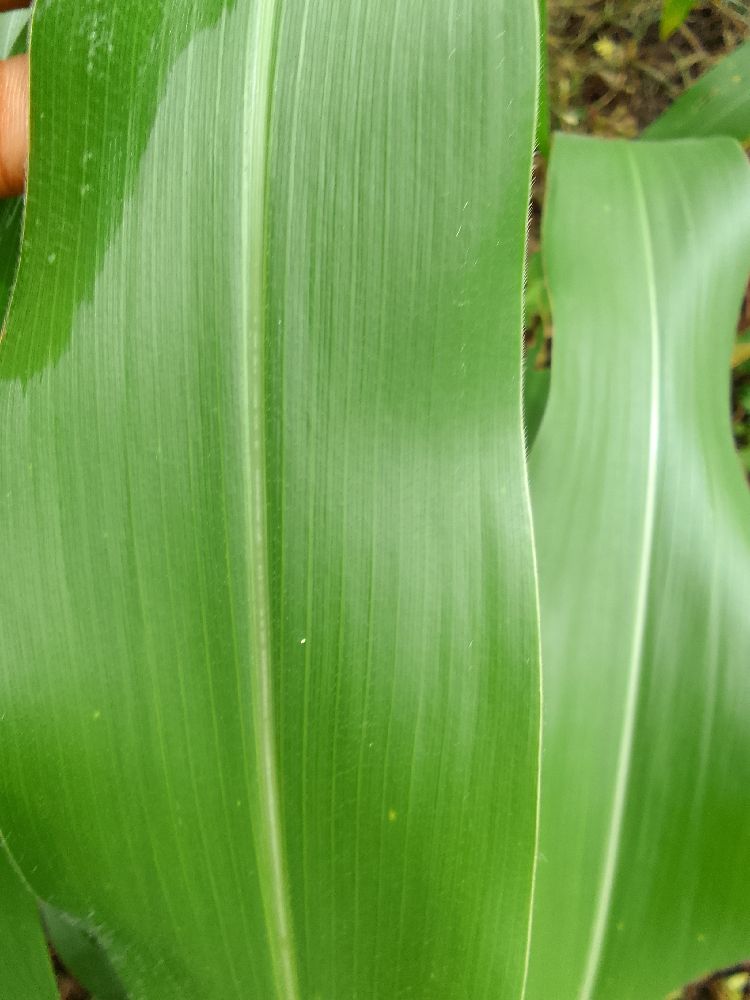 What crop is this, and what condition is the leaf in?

maize, healthy
